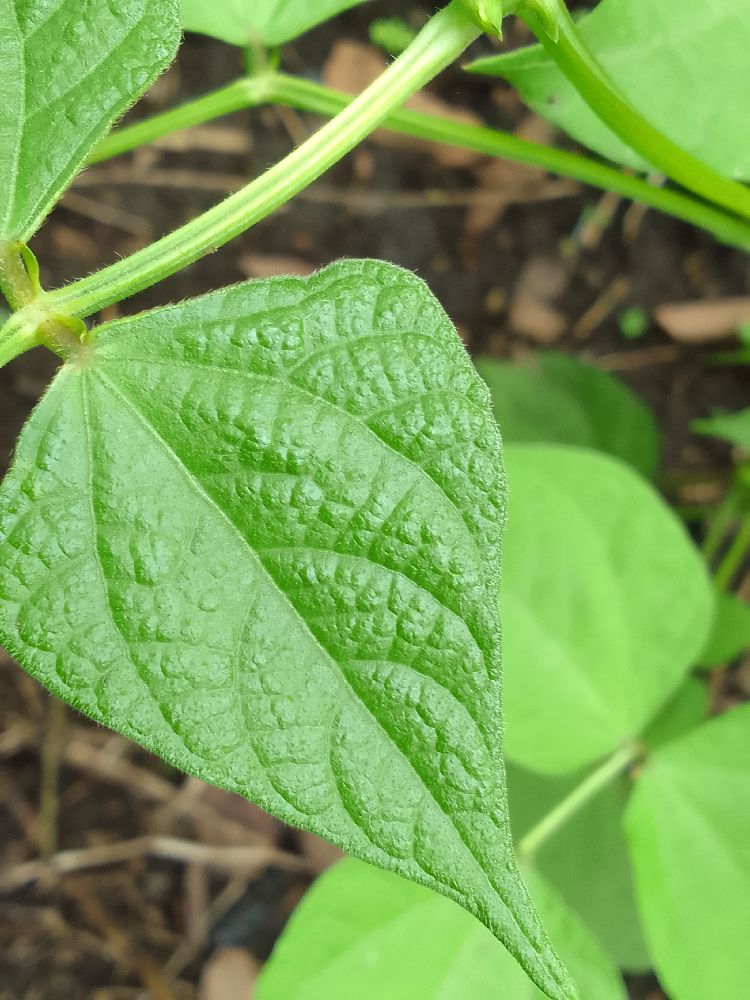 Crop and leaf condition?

common bean, healthy
